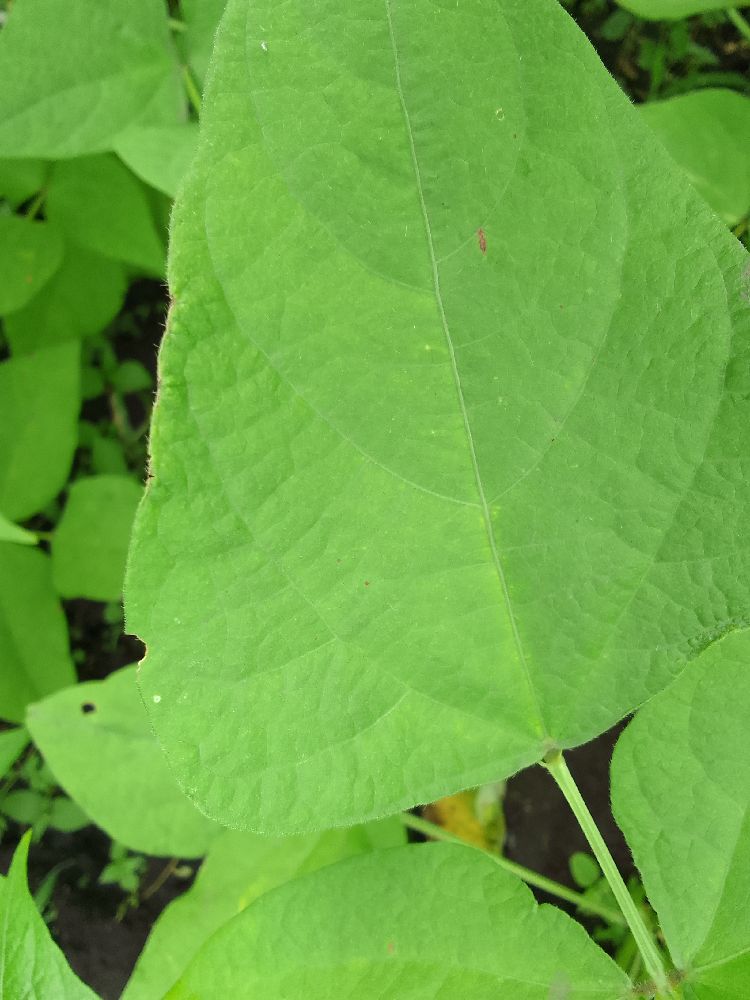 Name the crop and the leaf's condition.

common bean, healthy
